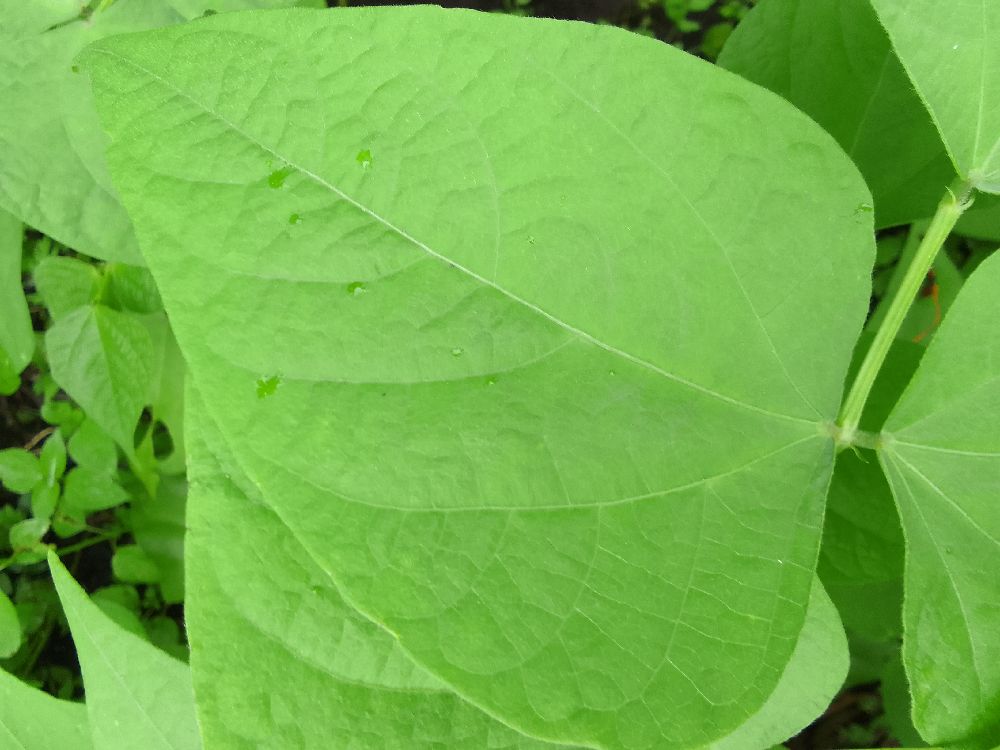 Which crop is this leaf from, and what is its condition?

maize, healthy
